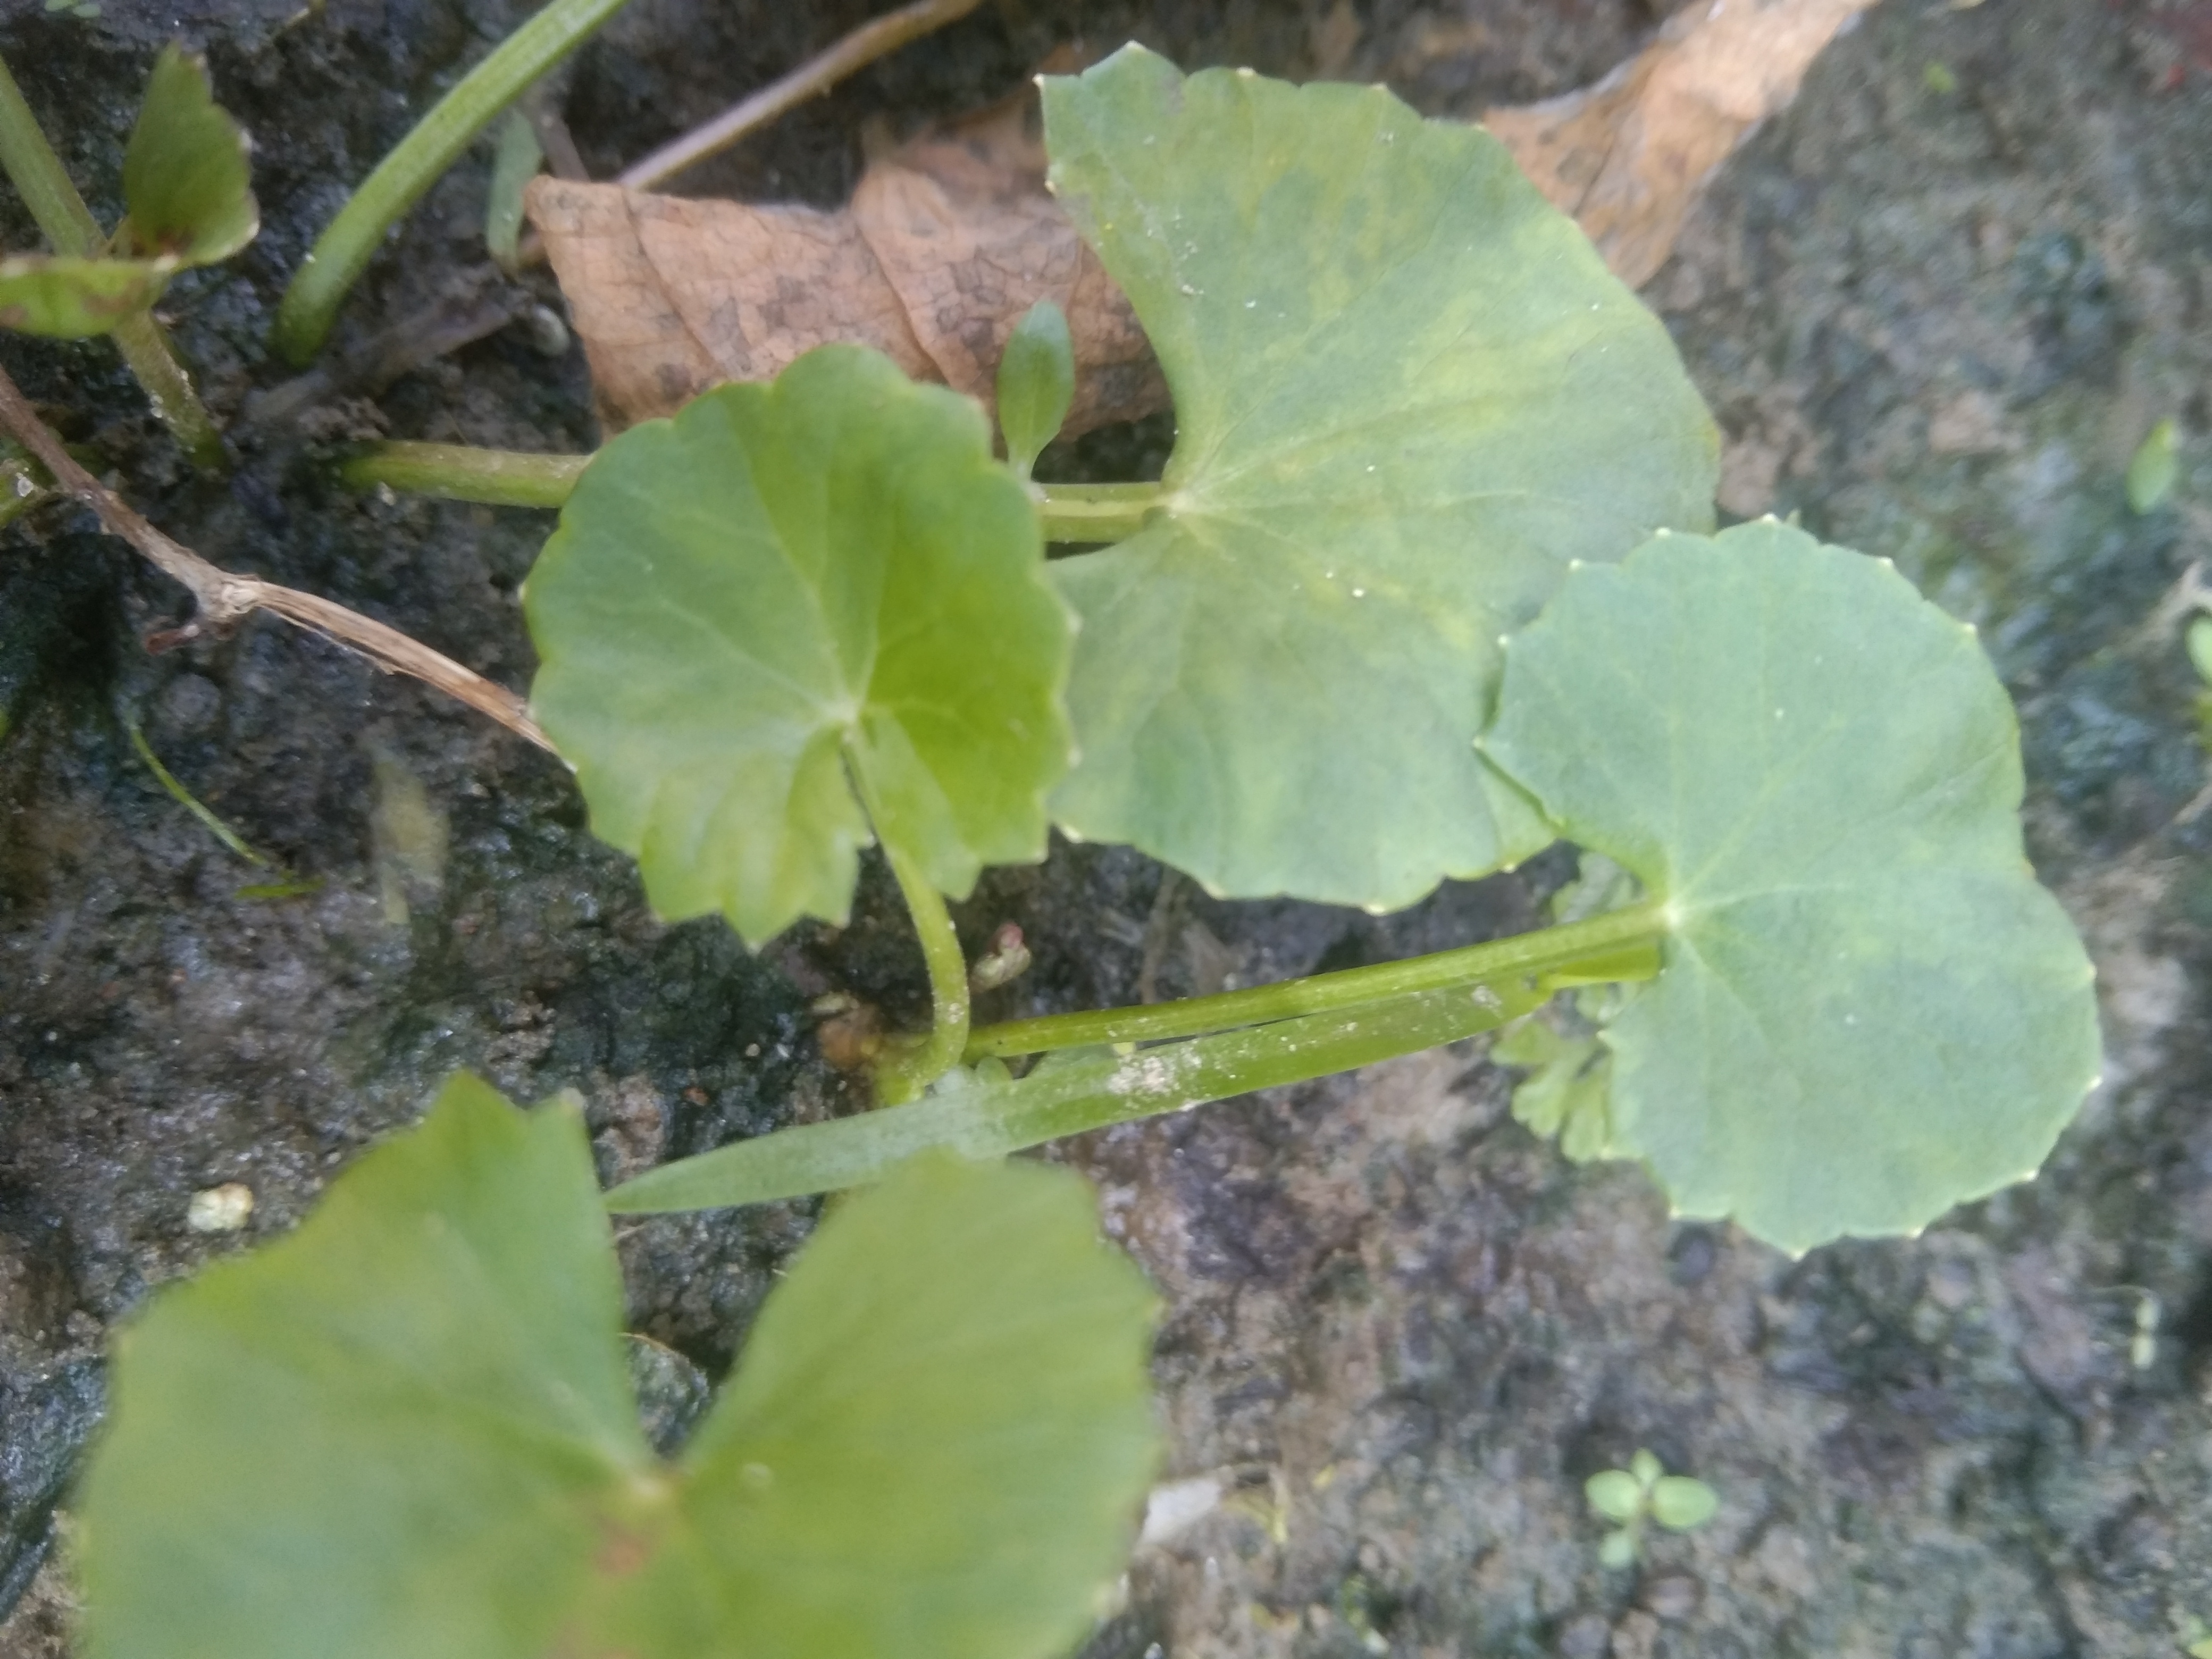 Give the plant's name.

thankuni
